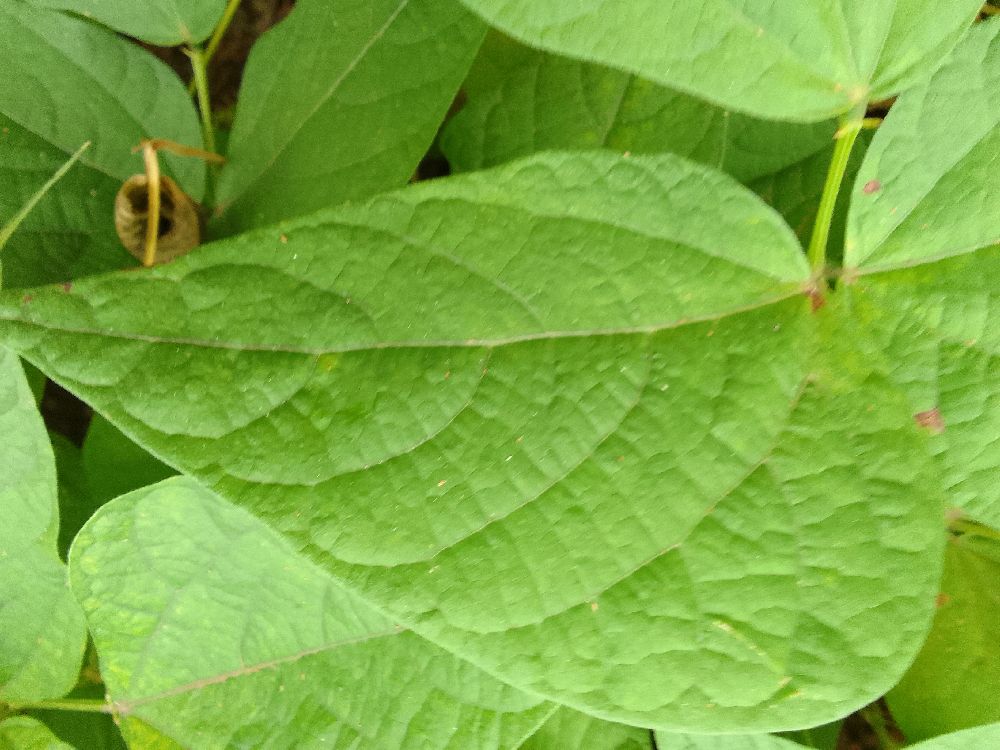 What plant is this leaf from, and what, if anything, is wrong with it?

common bean, healthy
